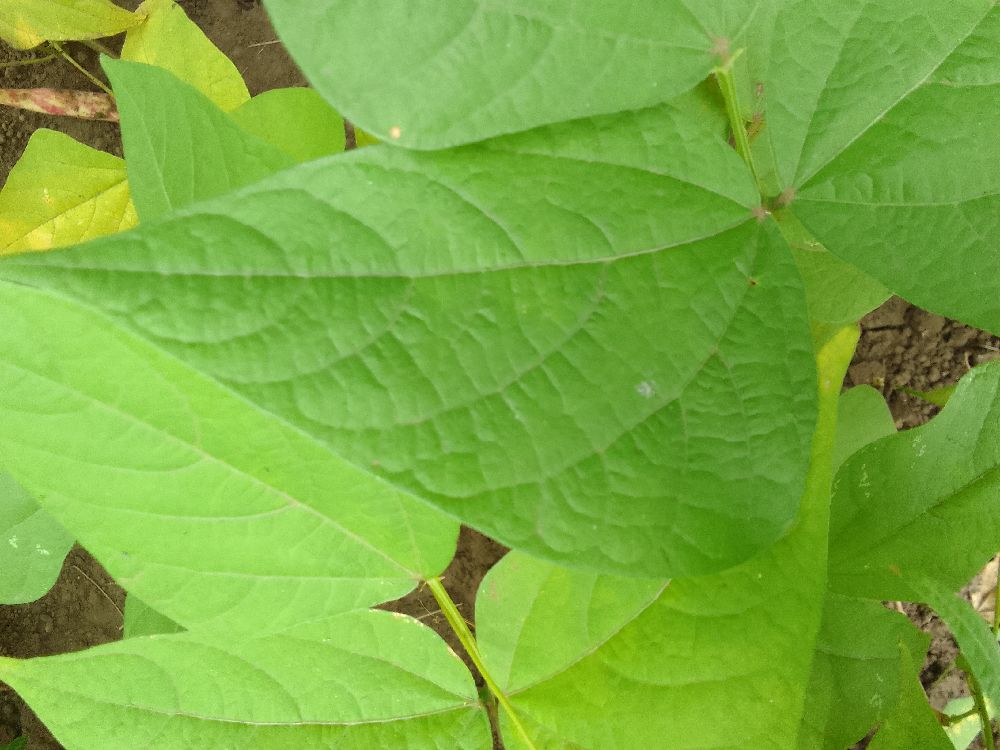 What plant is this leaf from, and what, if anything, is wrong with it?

common bean, healthy
